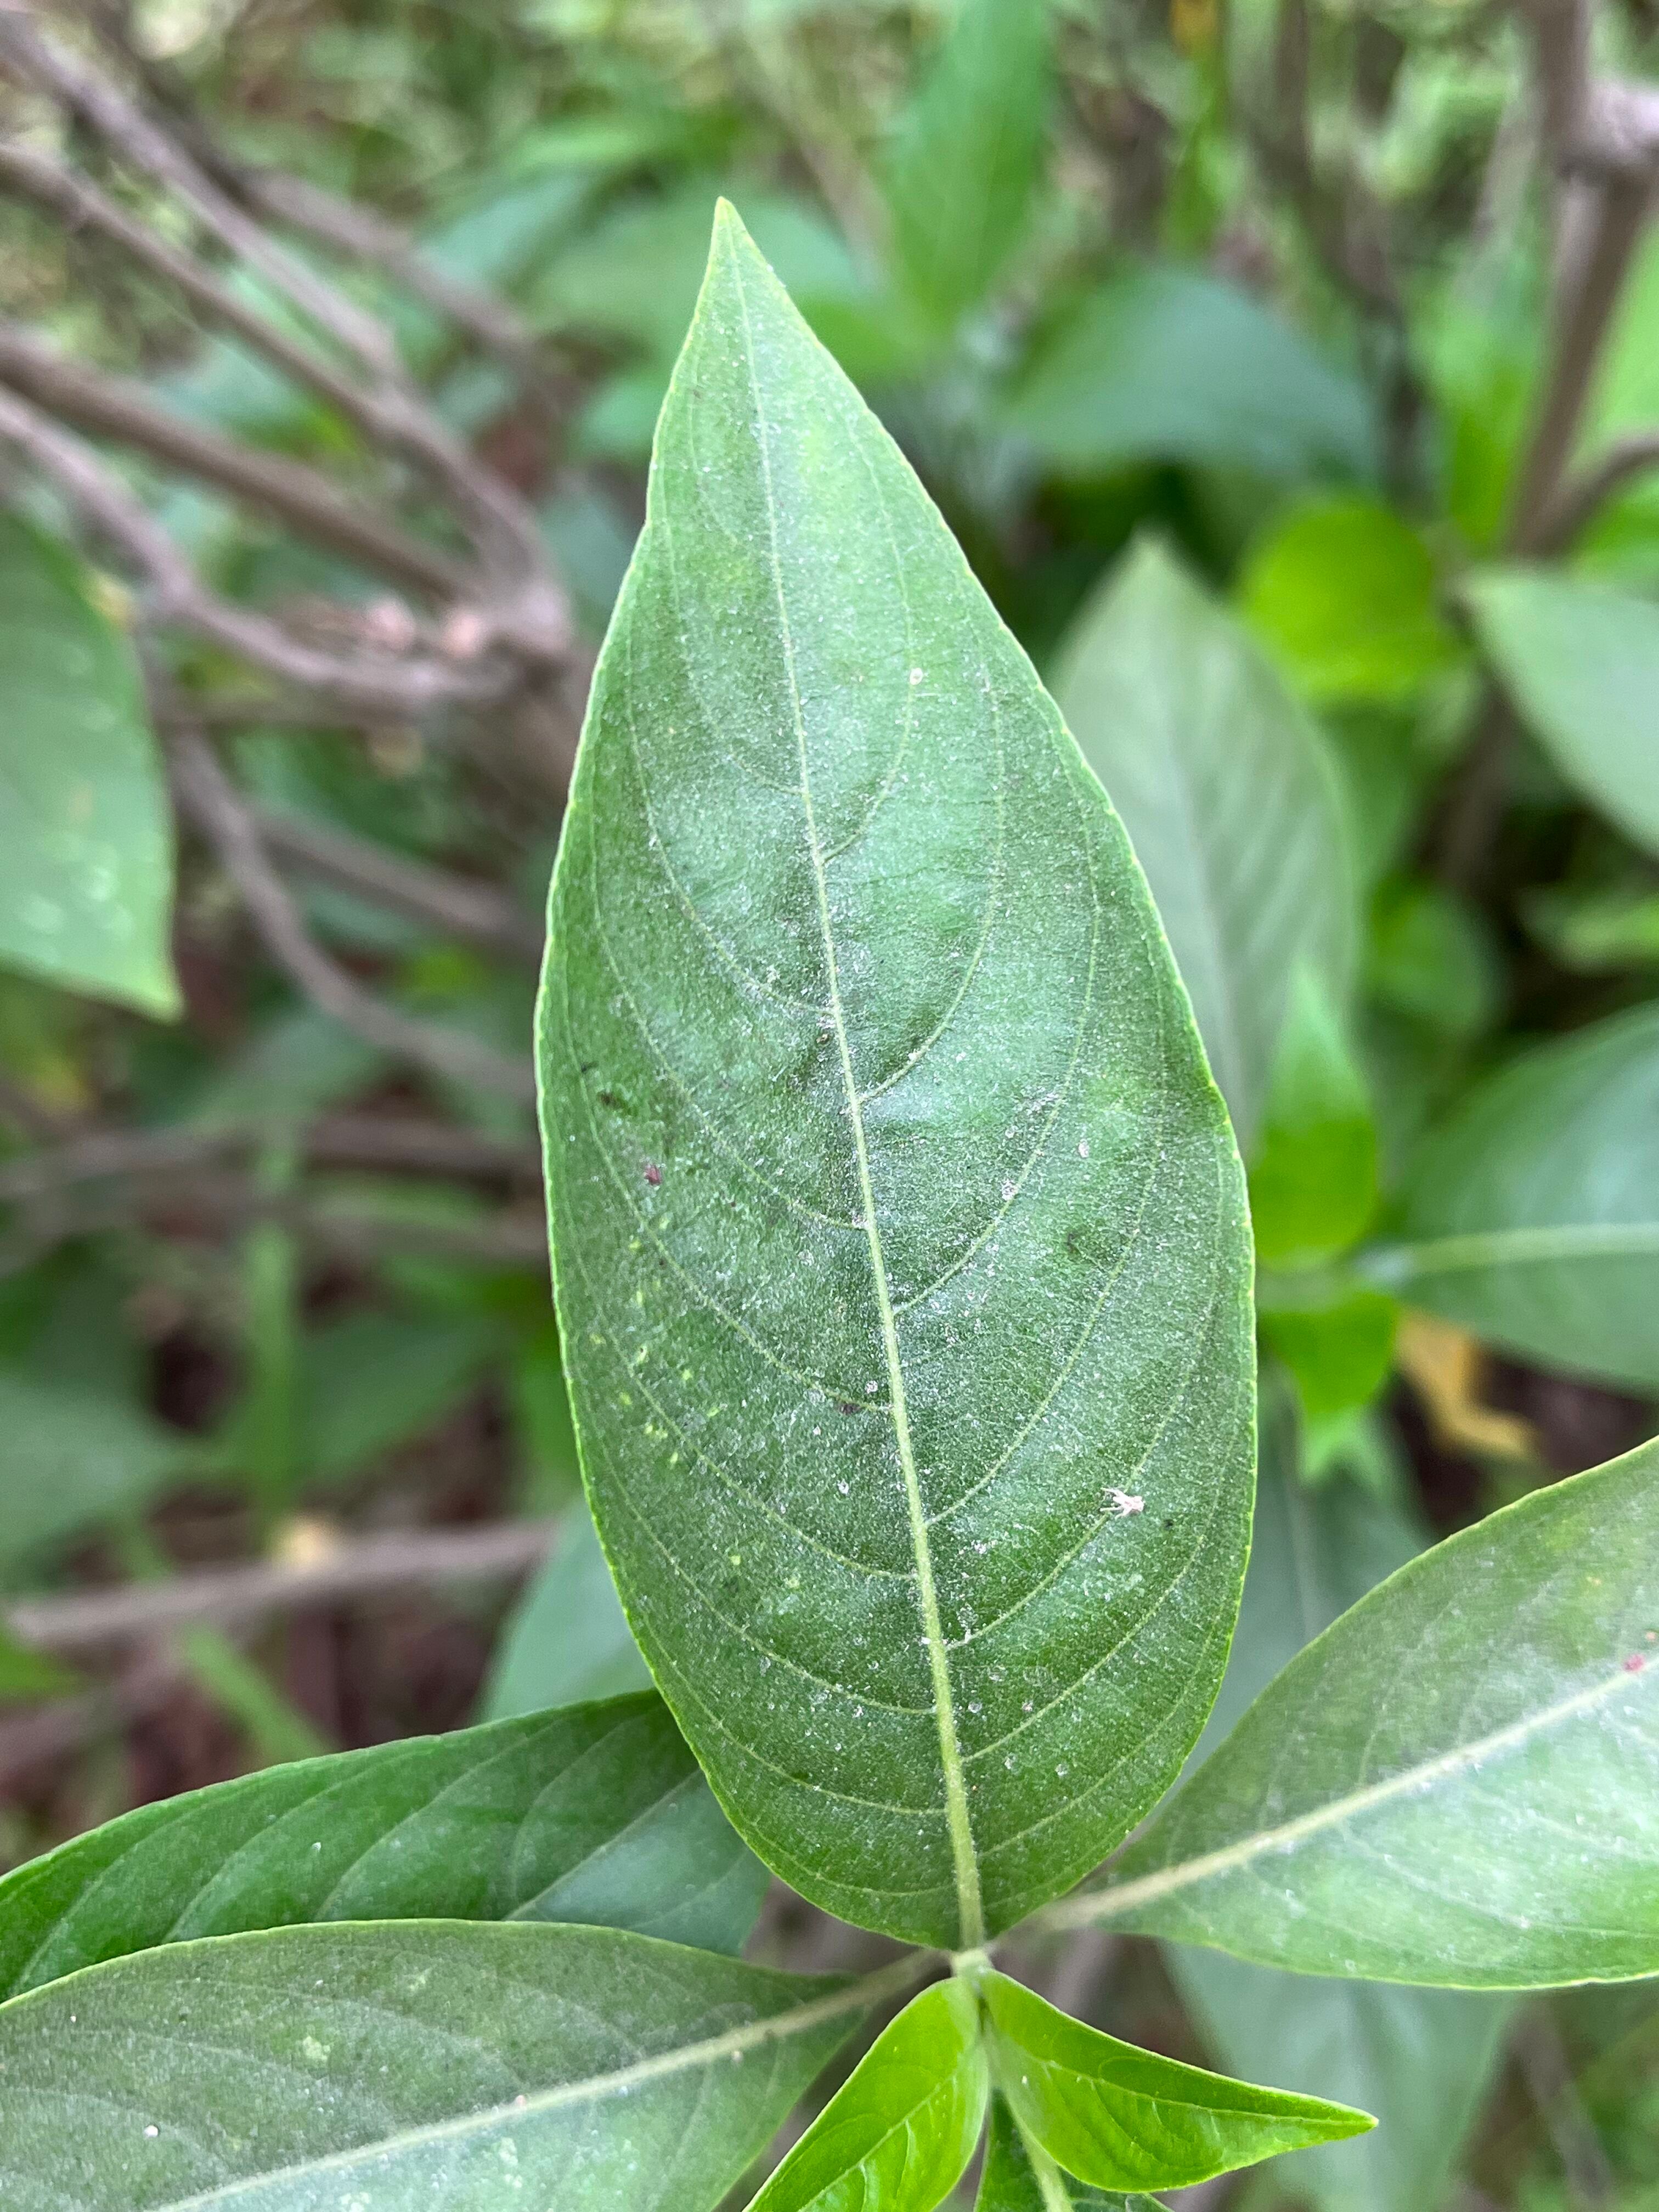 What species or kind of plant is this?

vasaka
